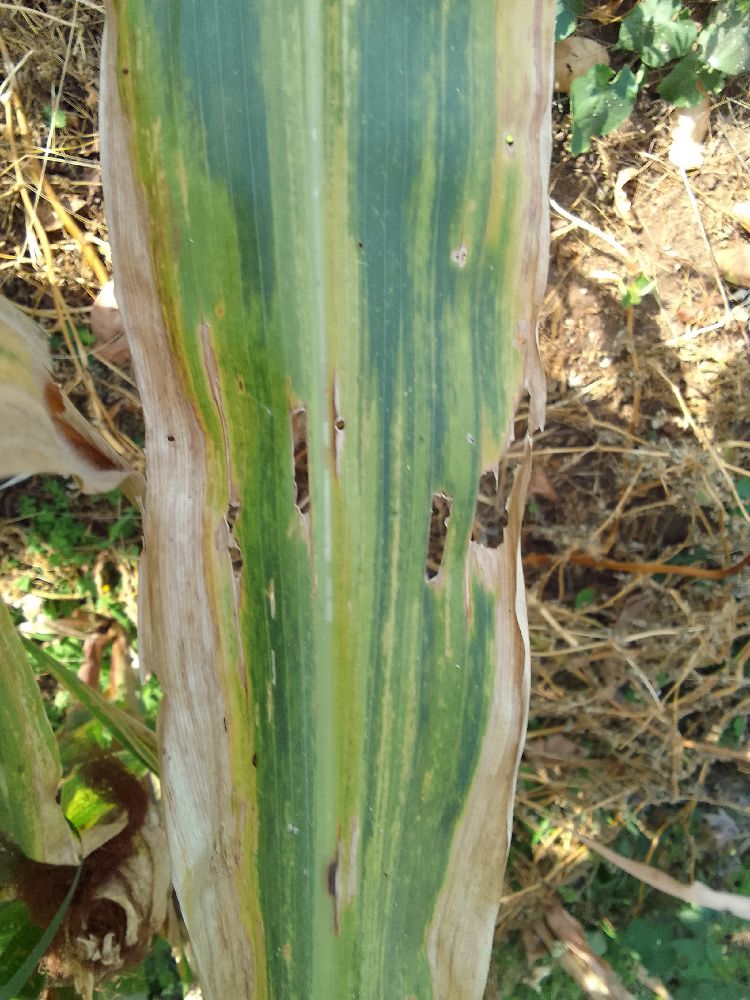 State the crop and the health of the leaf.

maize, maize lethal necrosis
